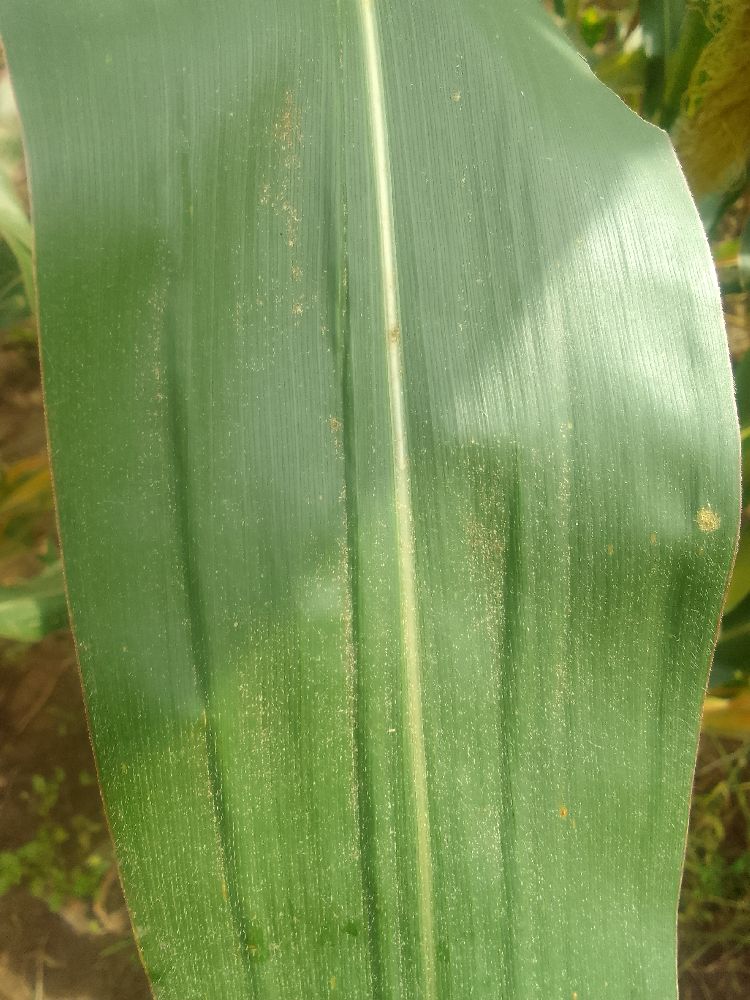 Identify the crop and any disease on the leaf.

maize, healthy
